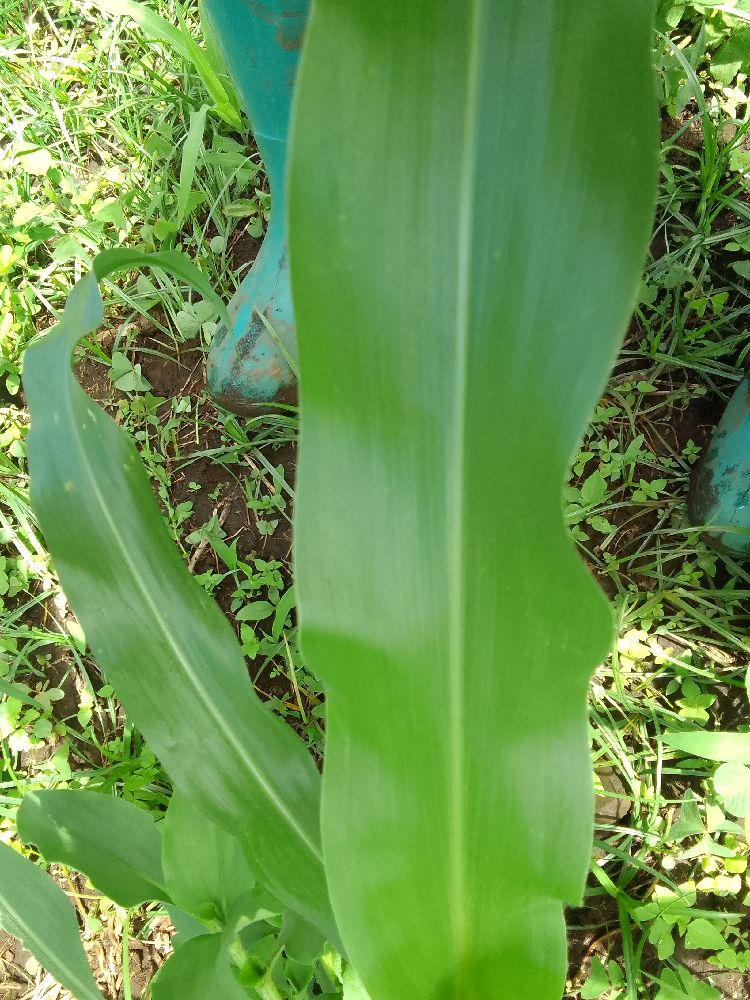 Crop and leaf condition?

maize, healthy
